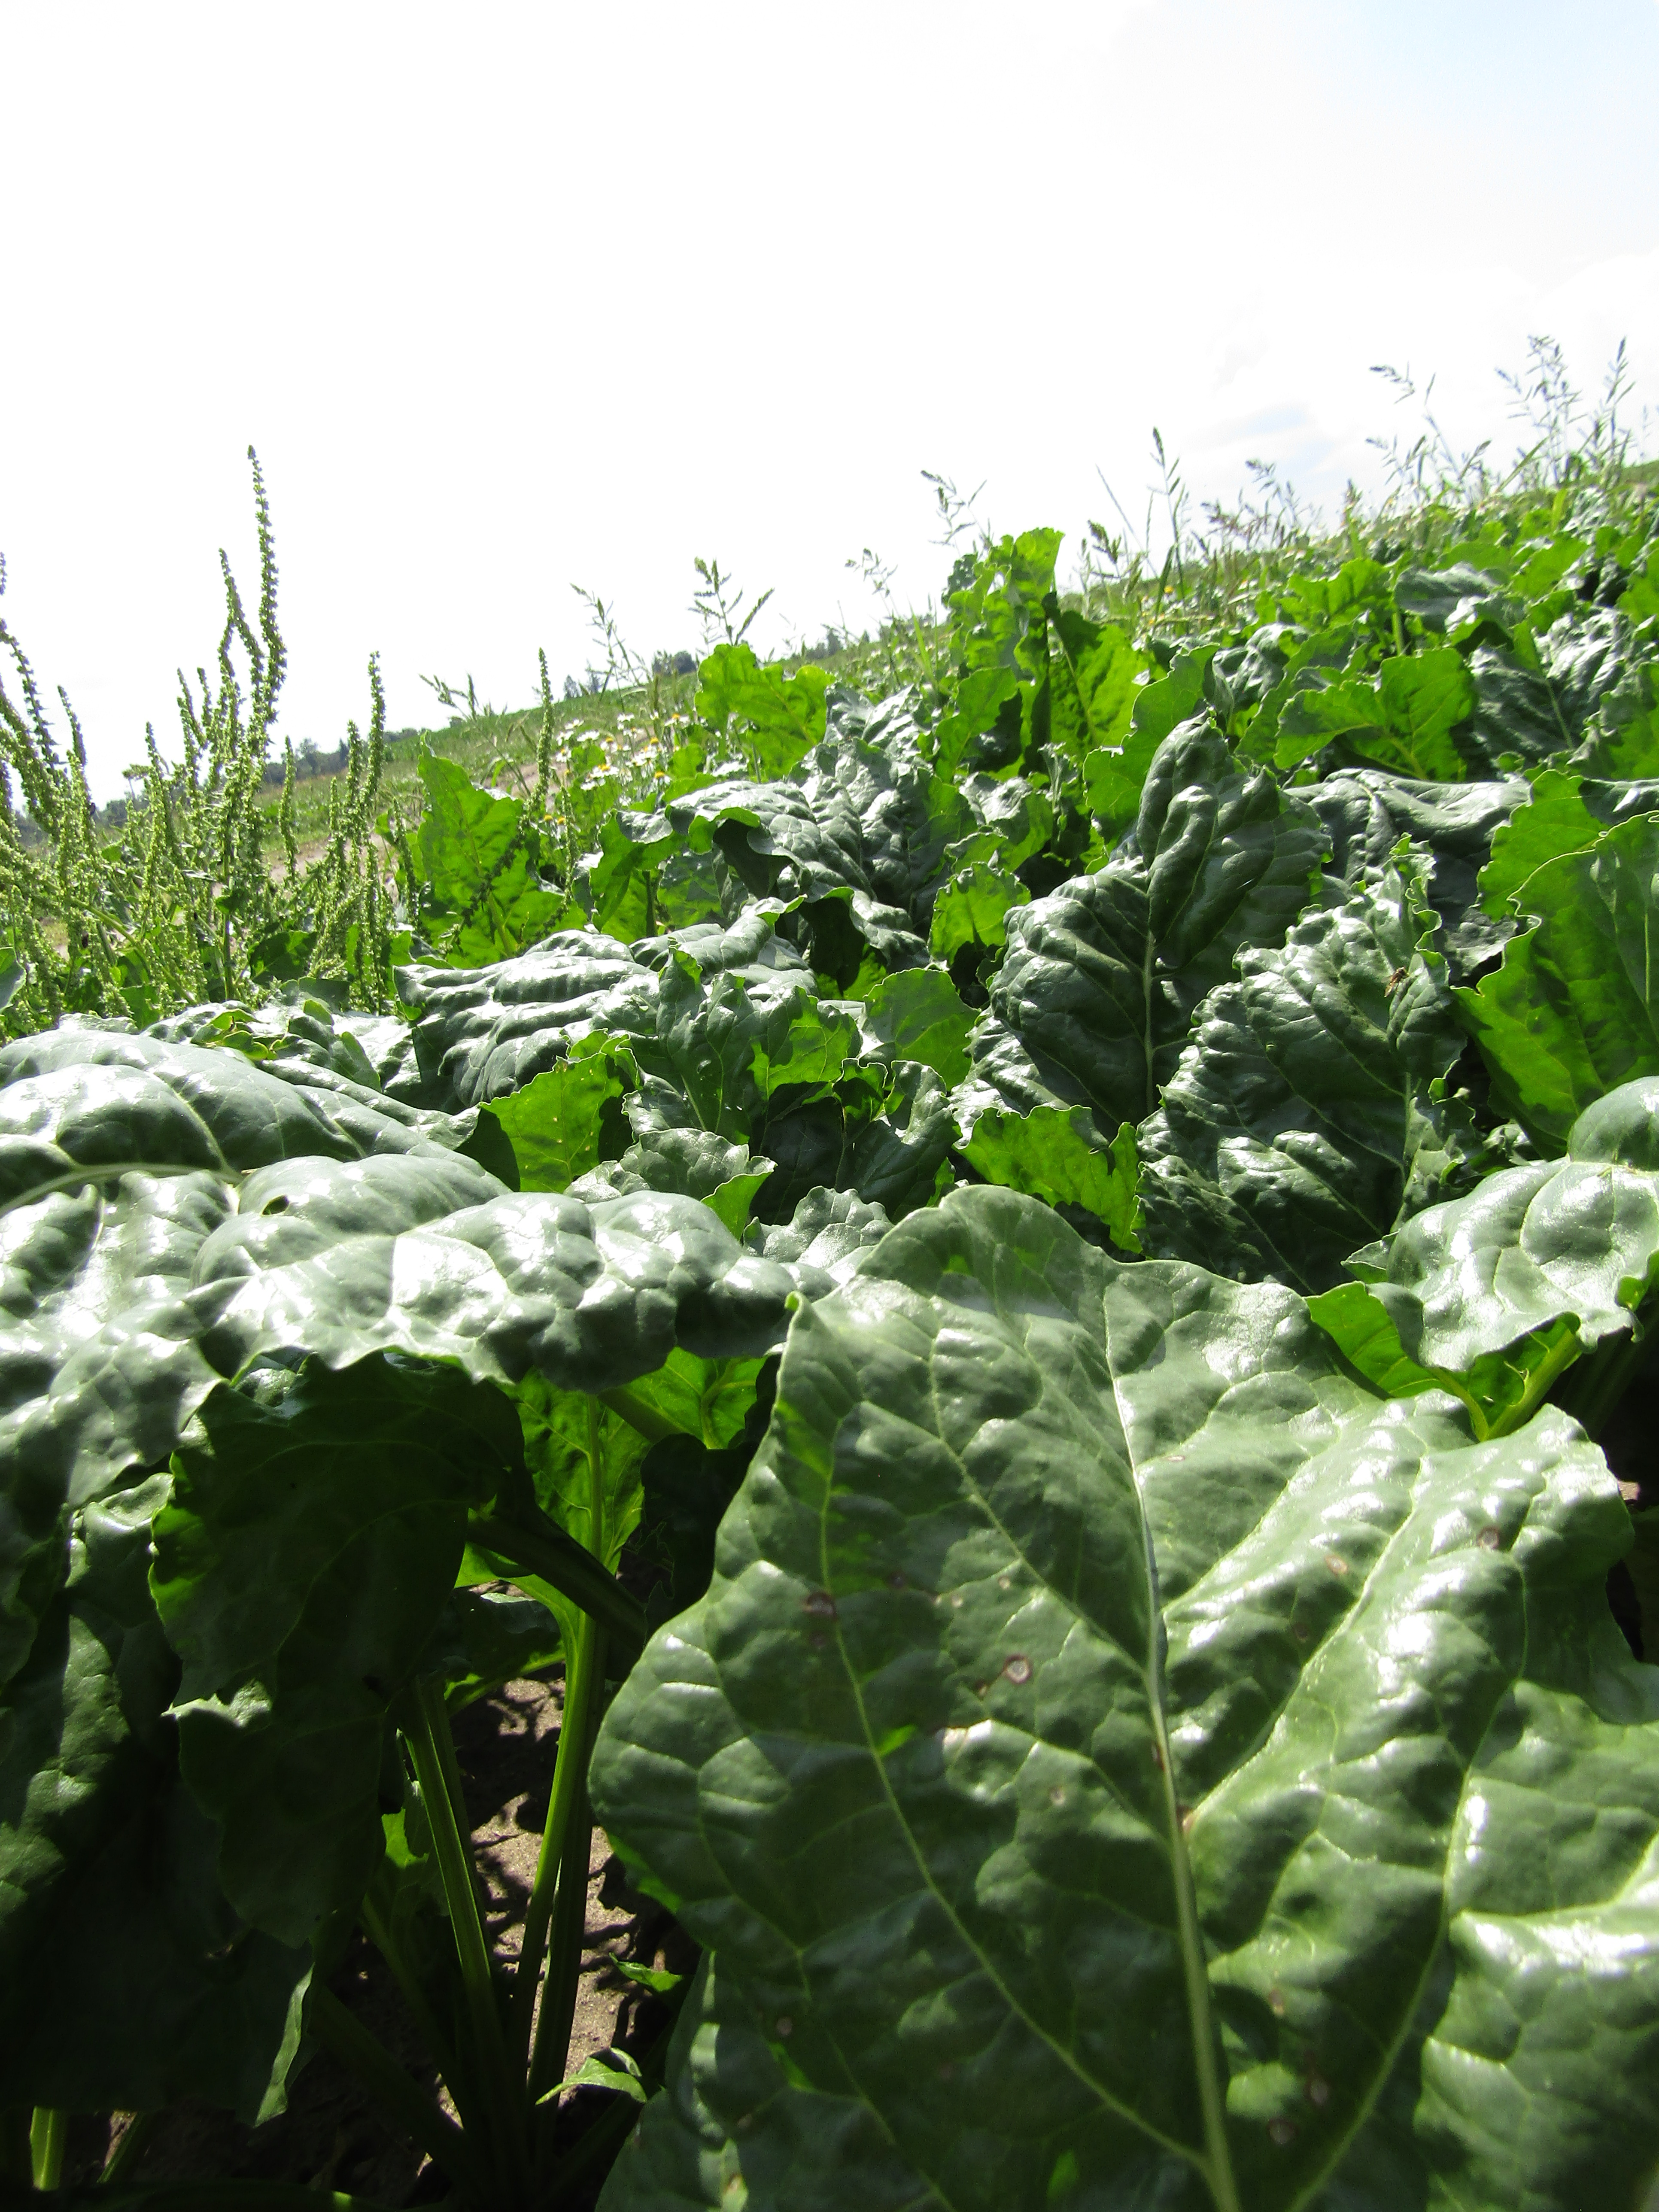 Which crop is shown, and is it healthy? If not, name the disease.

beet, cercospora
